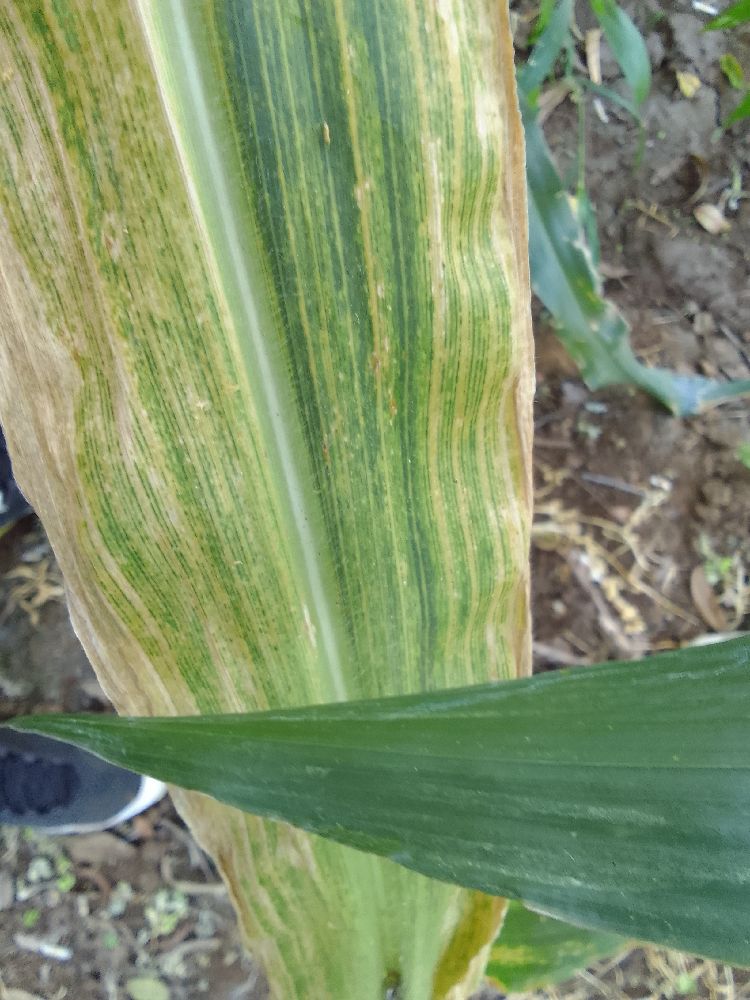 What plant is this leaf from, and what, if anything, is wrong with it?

maize, maize lethal necrosis
